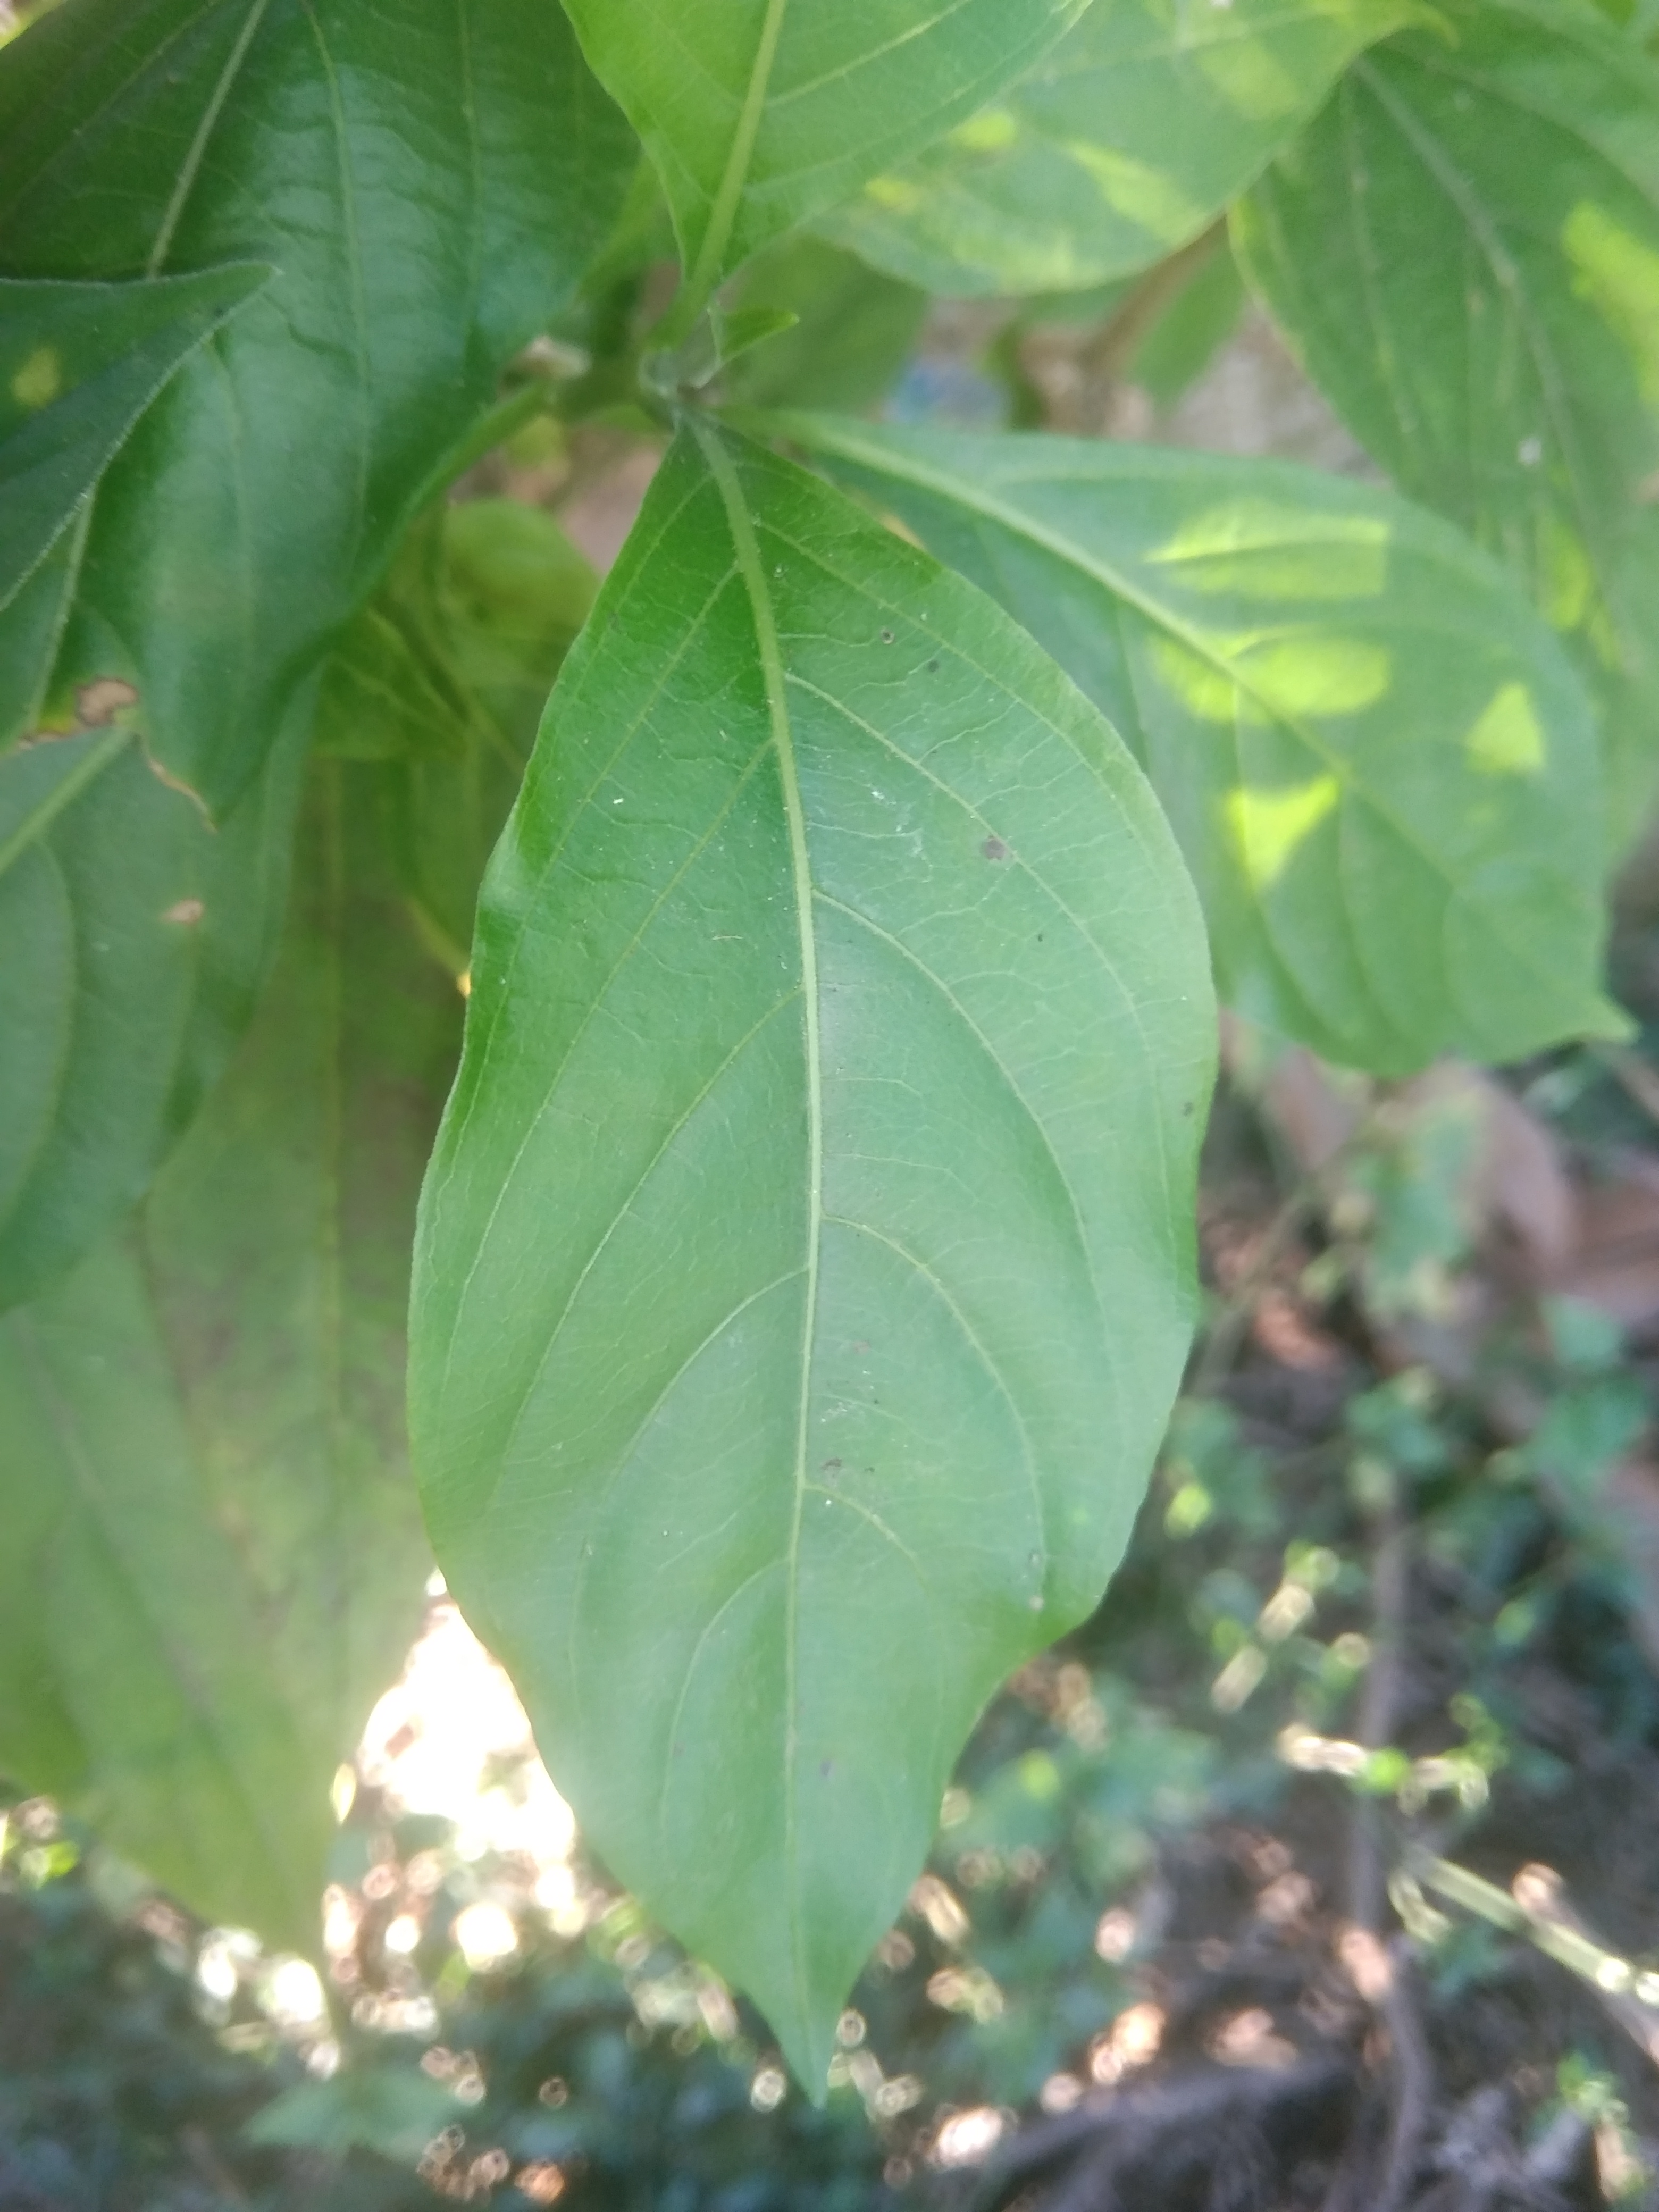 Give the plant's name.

vasaka
